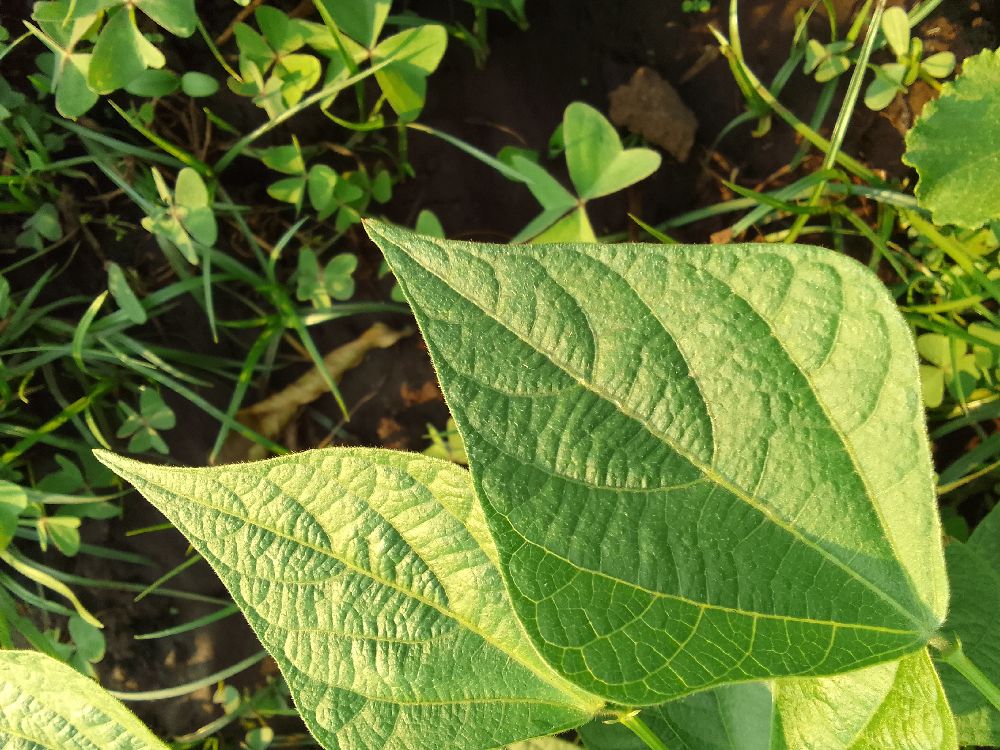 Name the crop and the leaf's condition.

common bean, healthy
